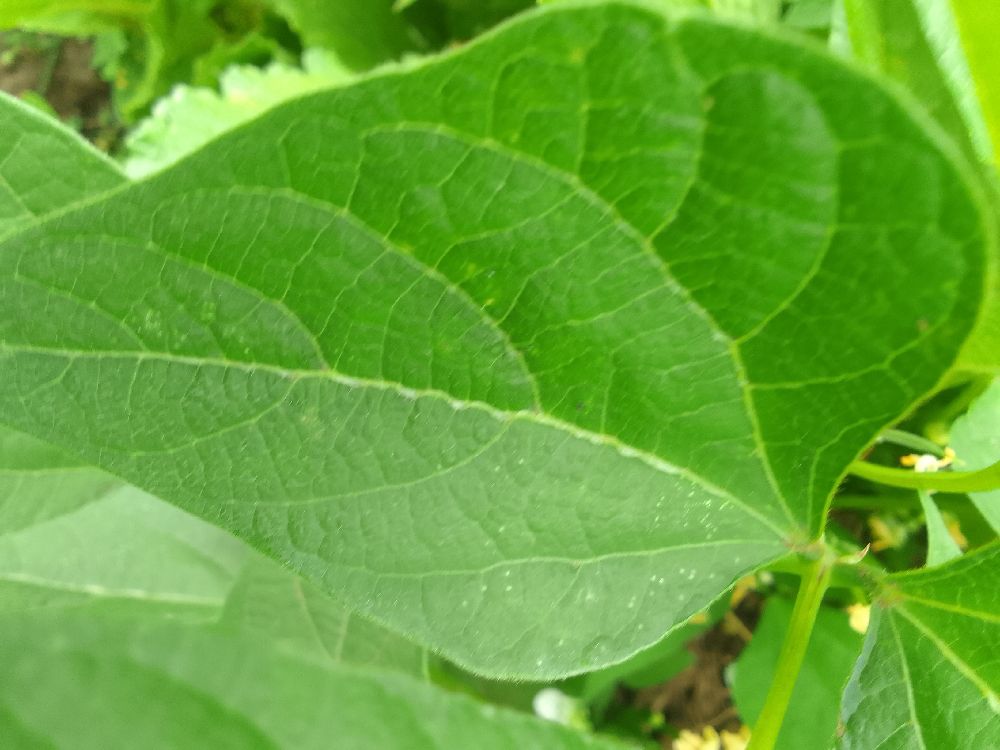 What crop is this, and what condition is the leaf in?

common bean, healthy
